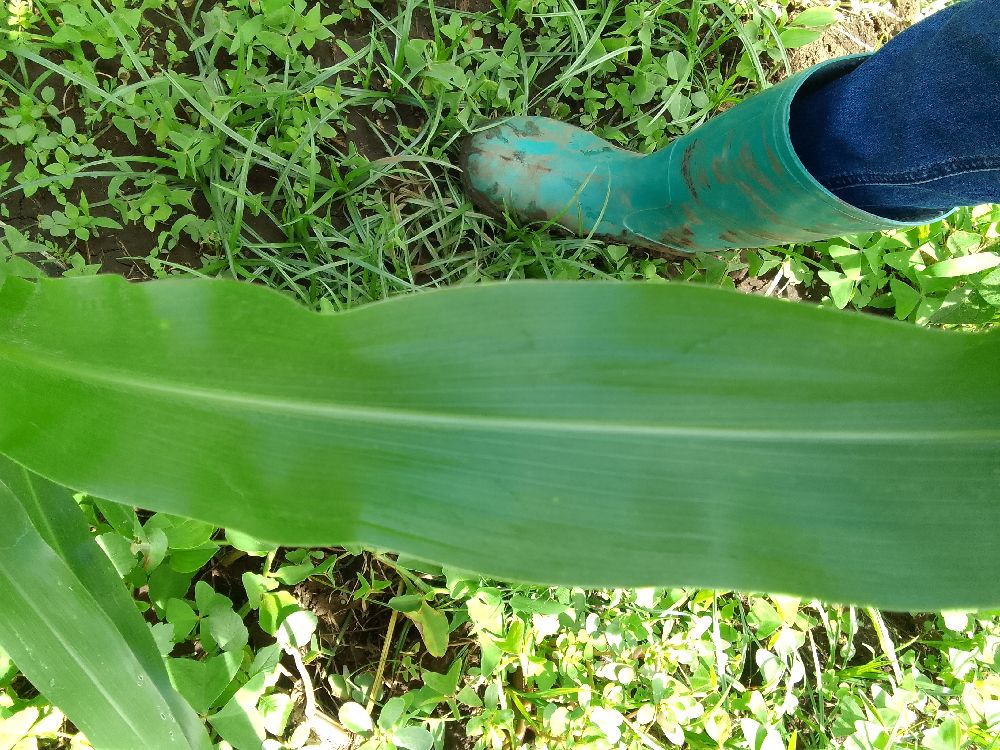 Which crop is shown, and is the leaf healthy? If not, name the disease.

maize, healthy
